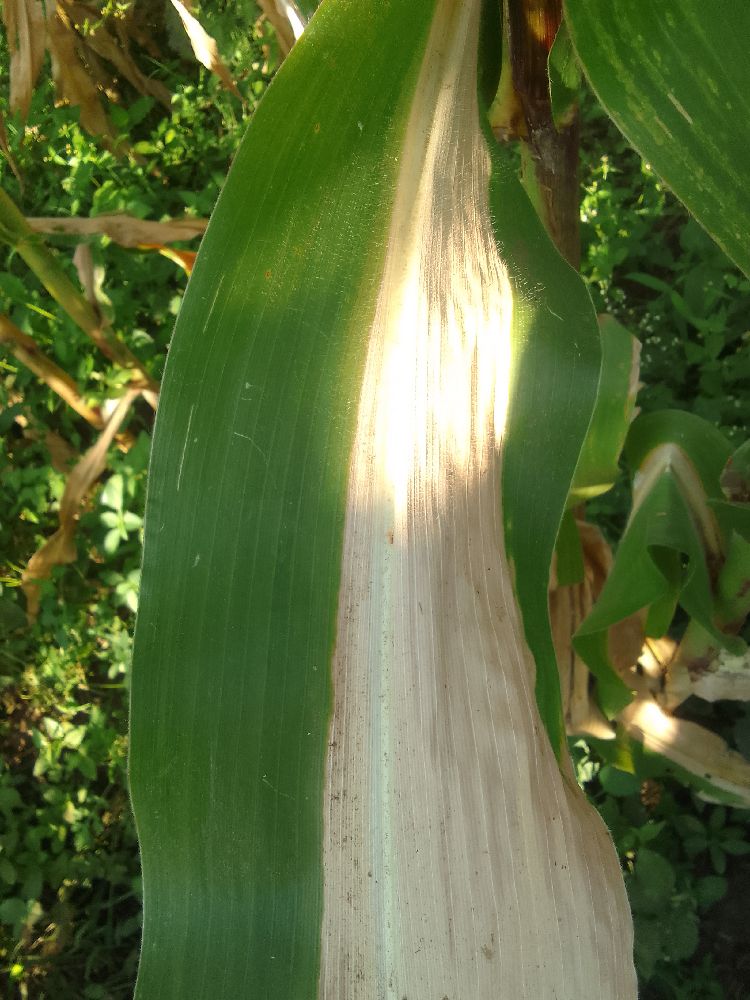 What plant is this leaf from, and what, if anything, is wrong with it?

maize, maize lethal necrosis
